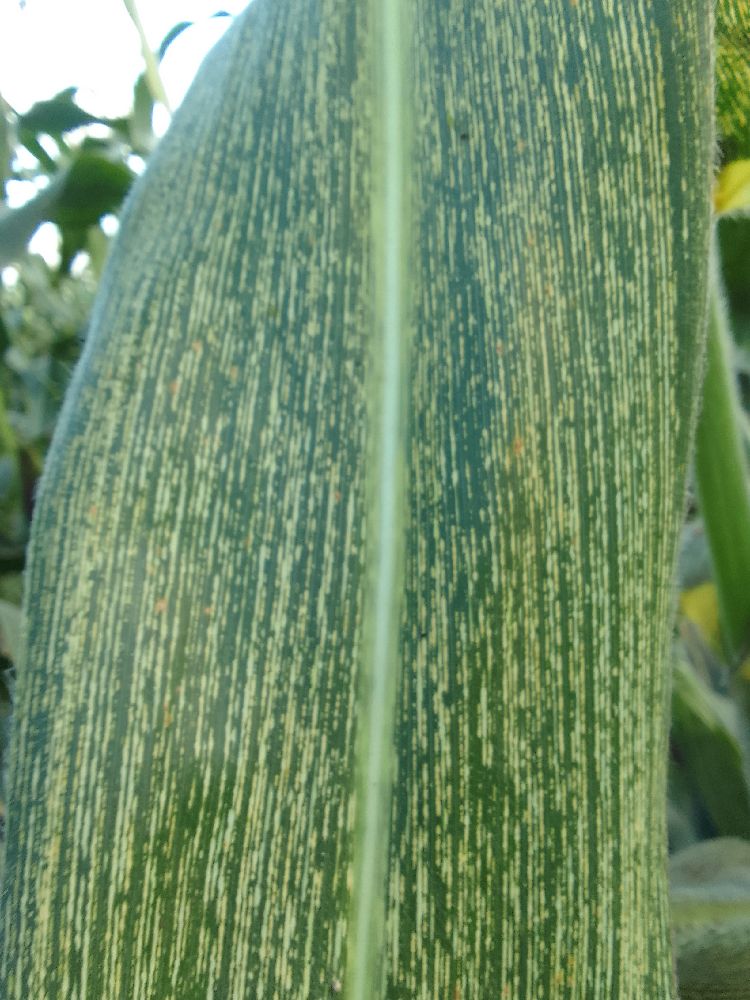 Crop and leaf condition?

maize, maize streak virus
